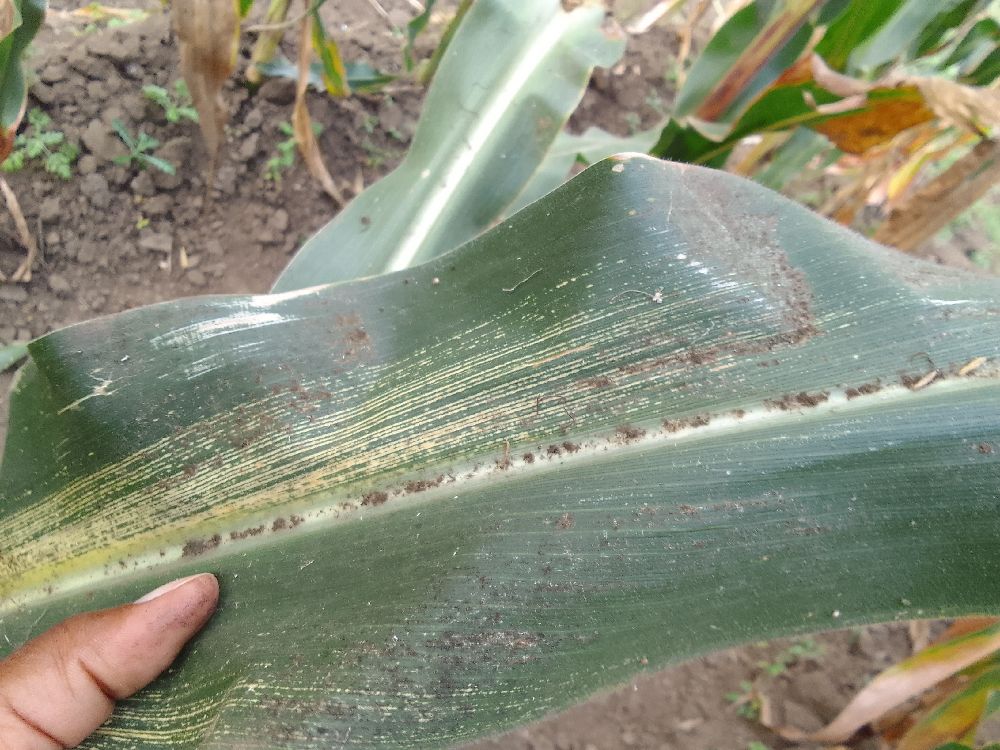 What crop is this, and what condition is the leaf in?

maize, maize streak virus
